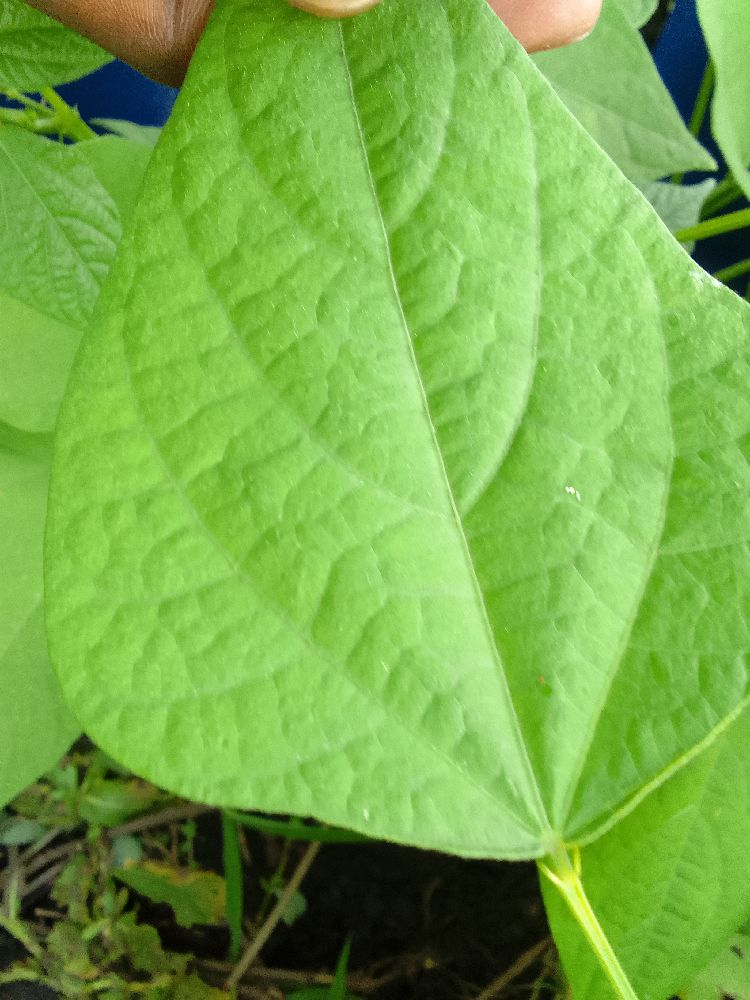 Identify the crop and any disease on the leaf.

common bean, healthy
